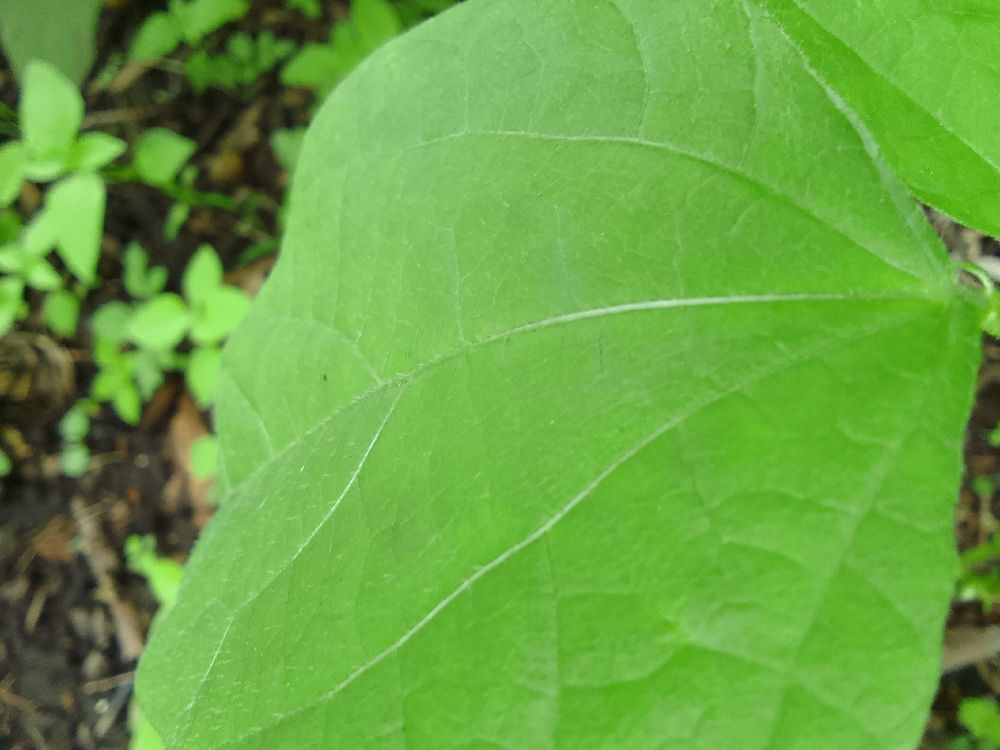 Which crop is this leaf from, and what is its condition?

common bean, healthy
